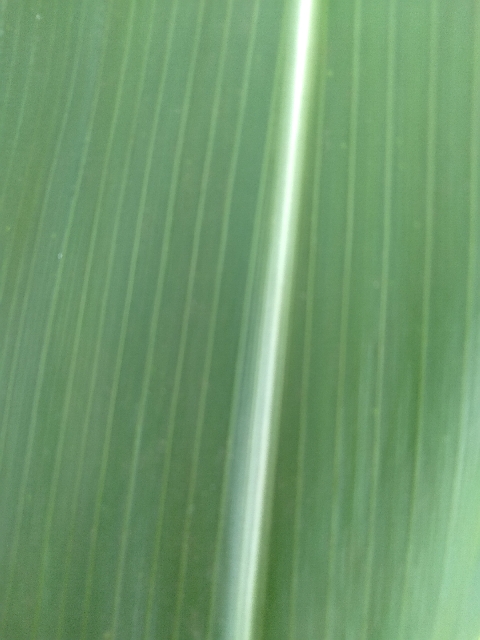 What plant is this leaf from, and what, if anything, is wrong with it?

maize, healthy
